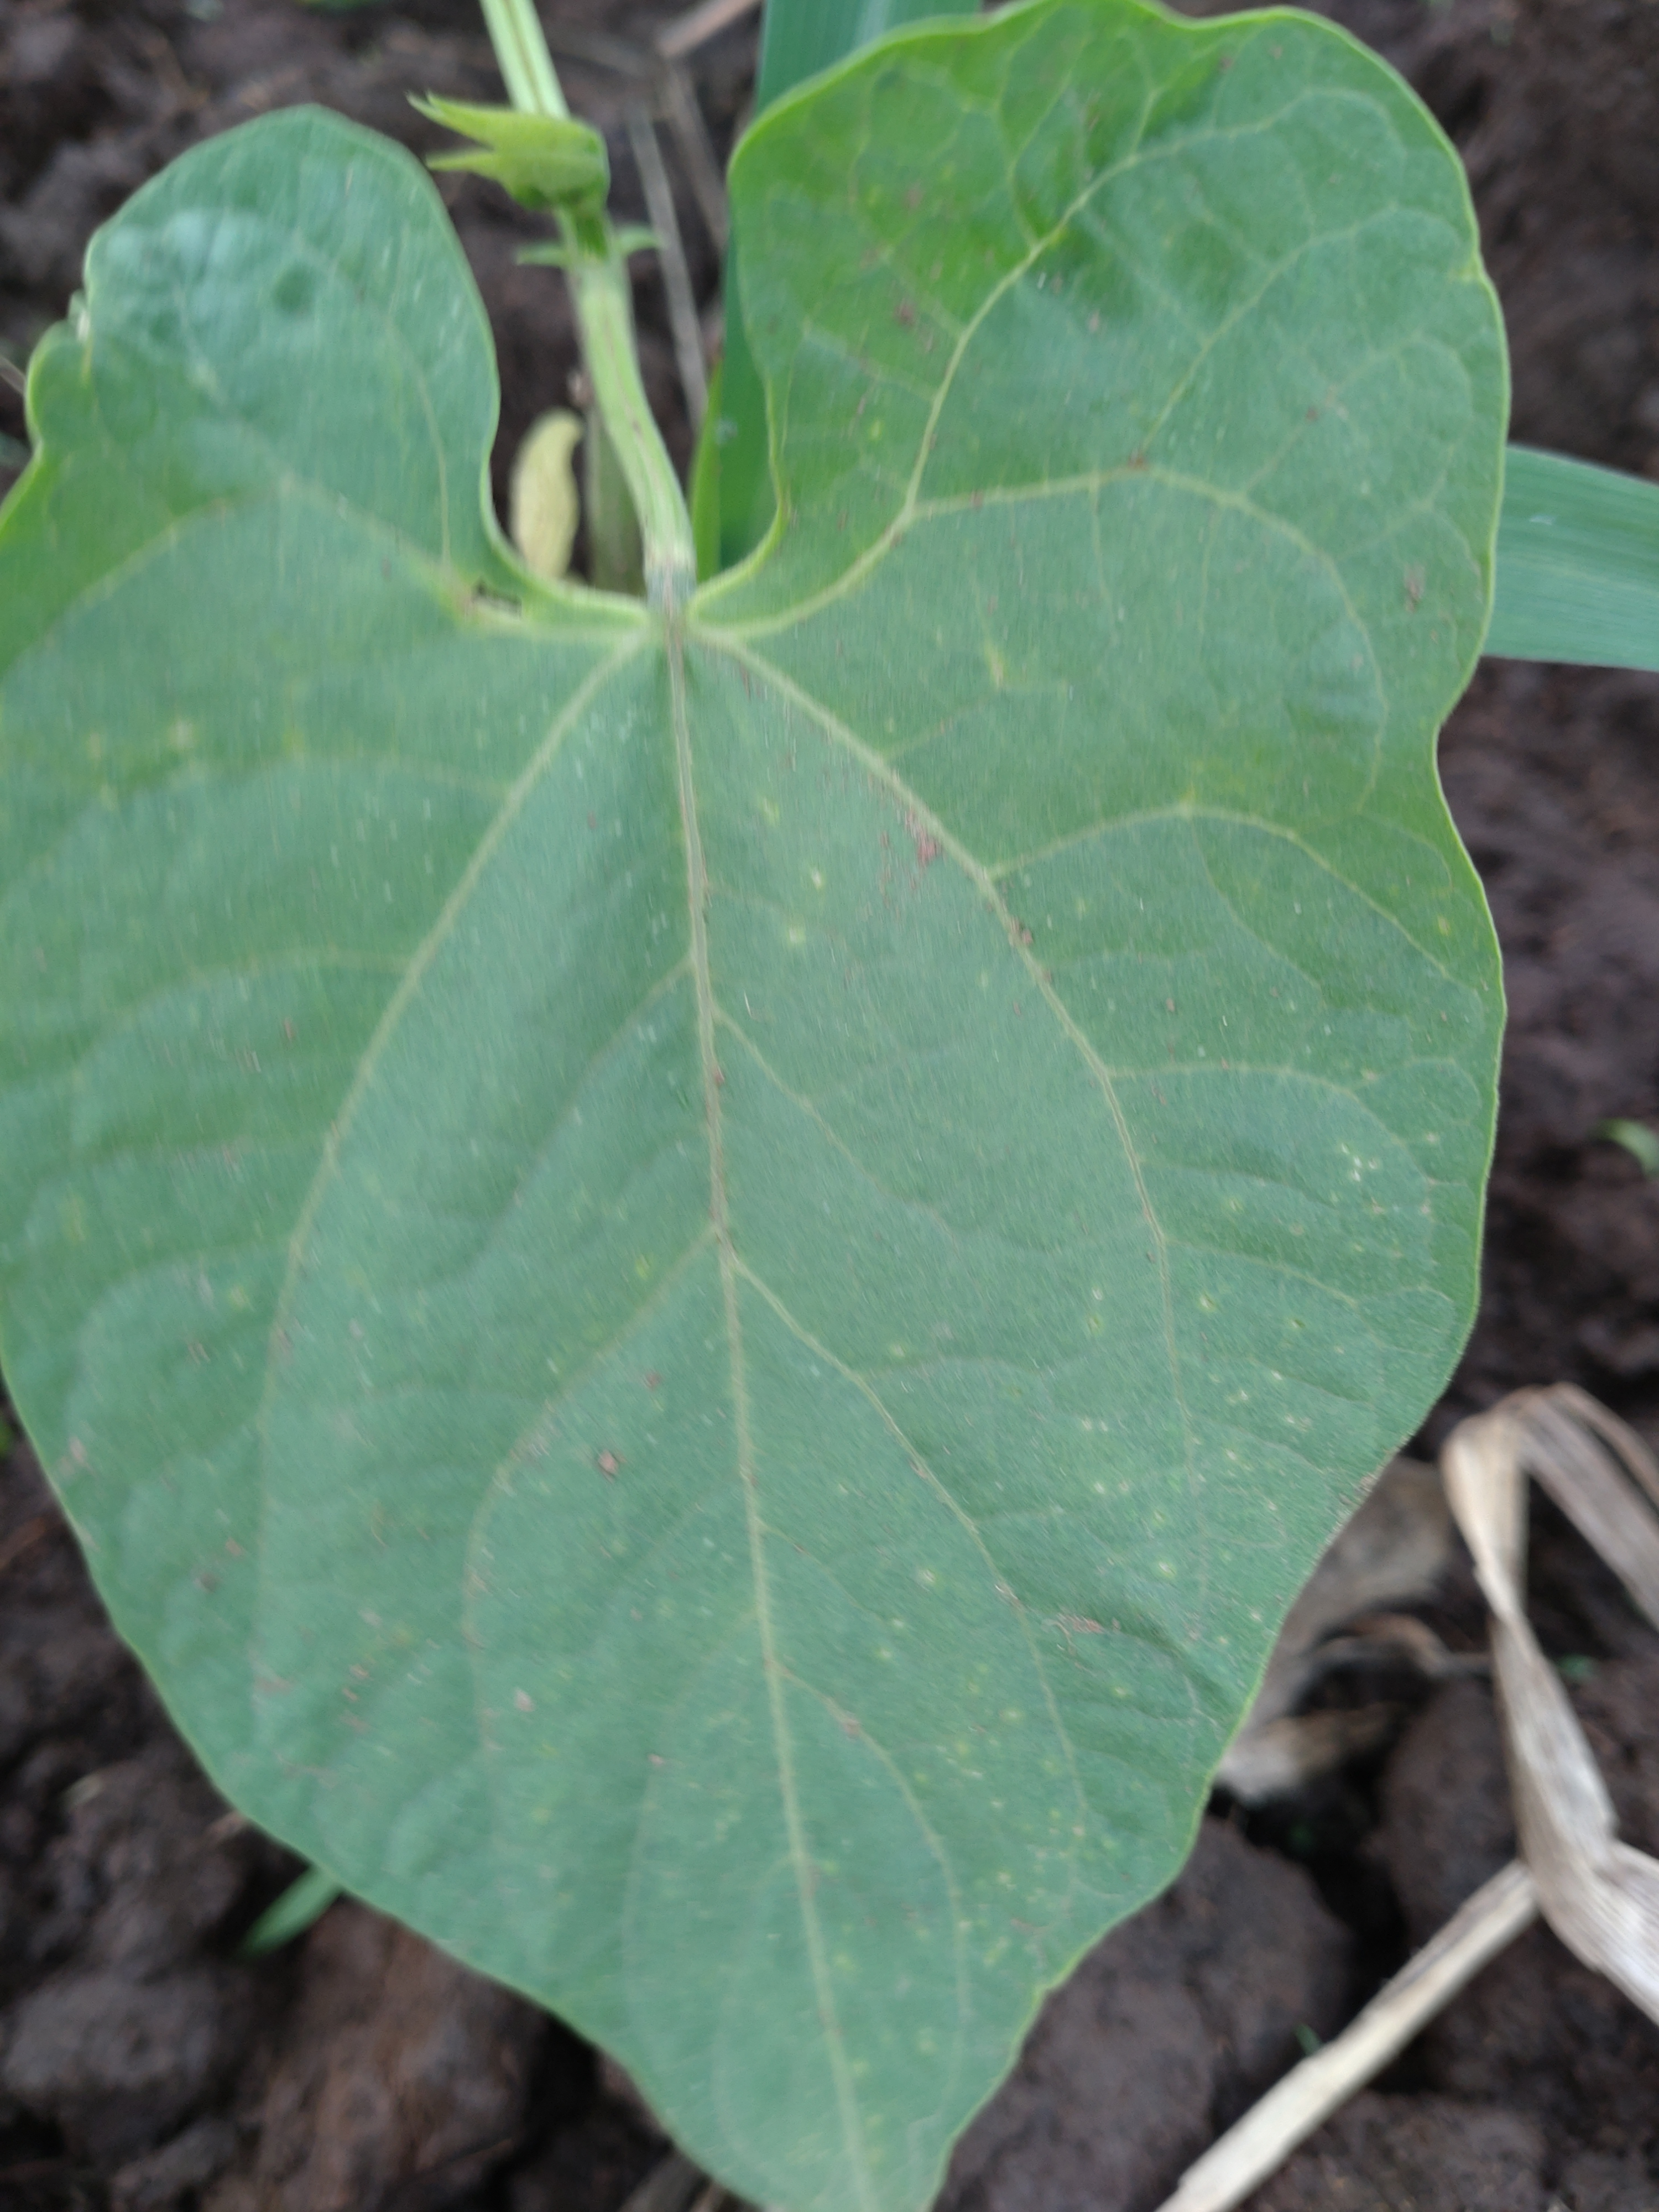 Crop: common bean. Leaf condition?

healthy
